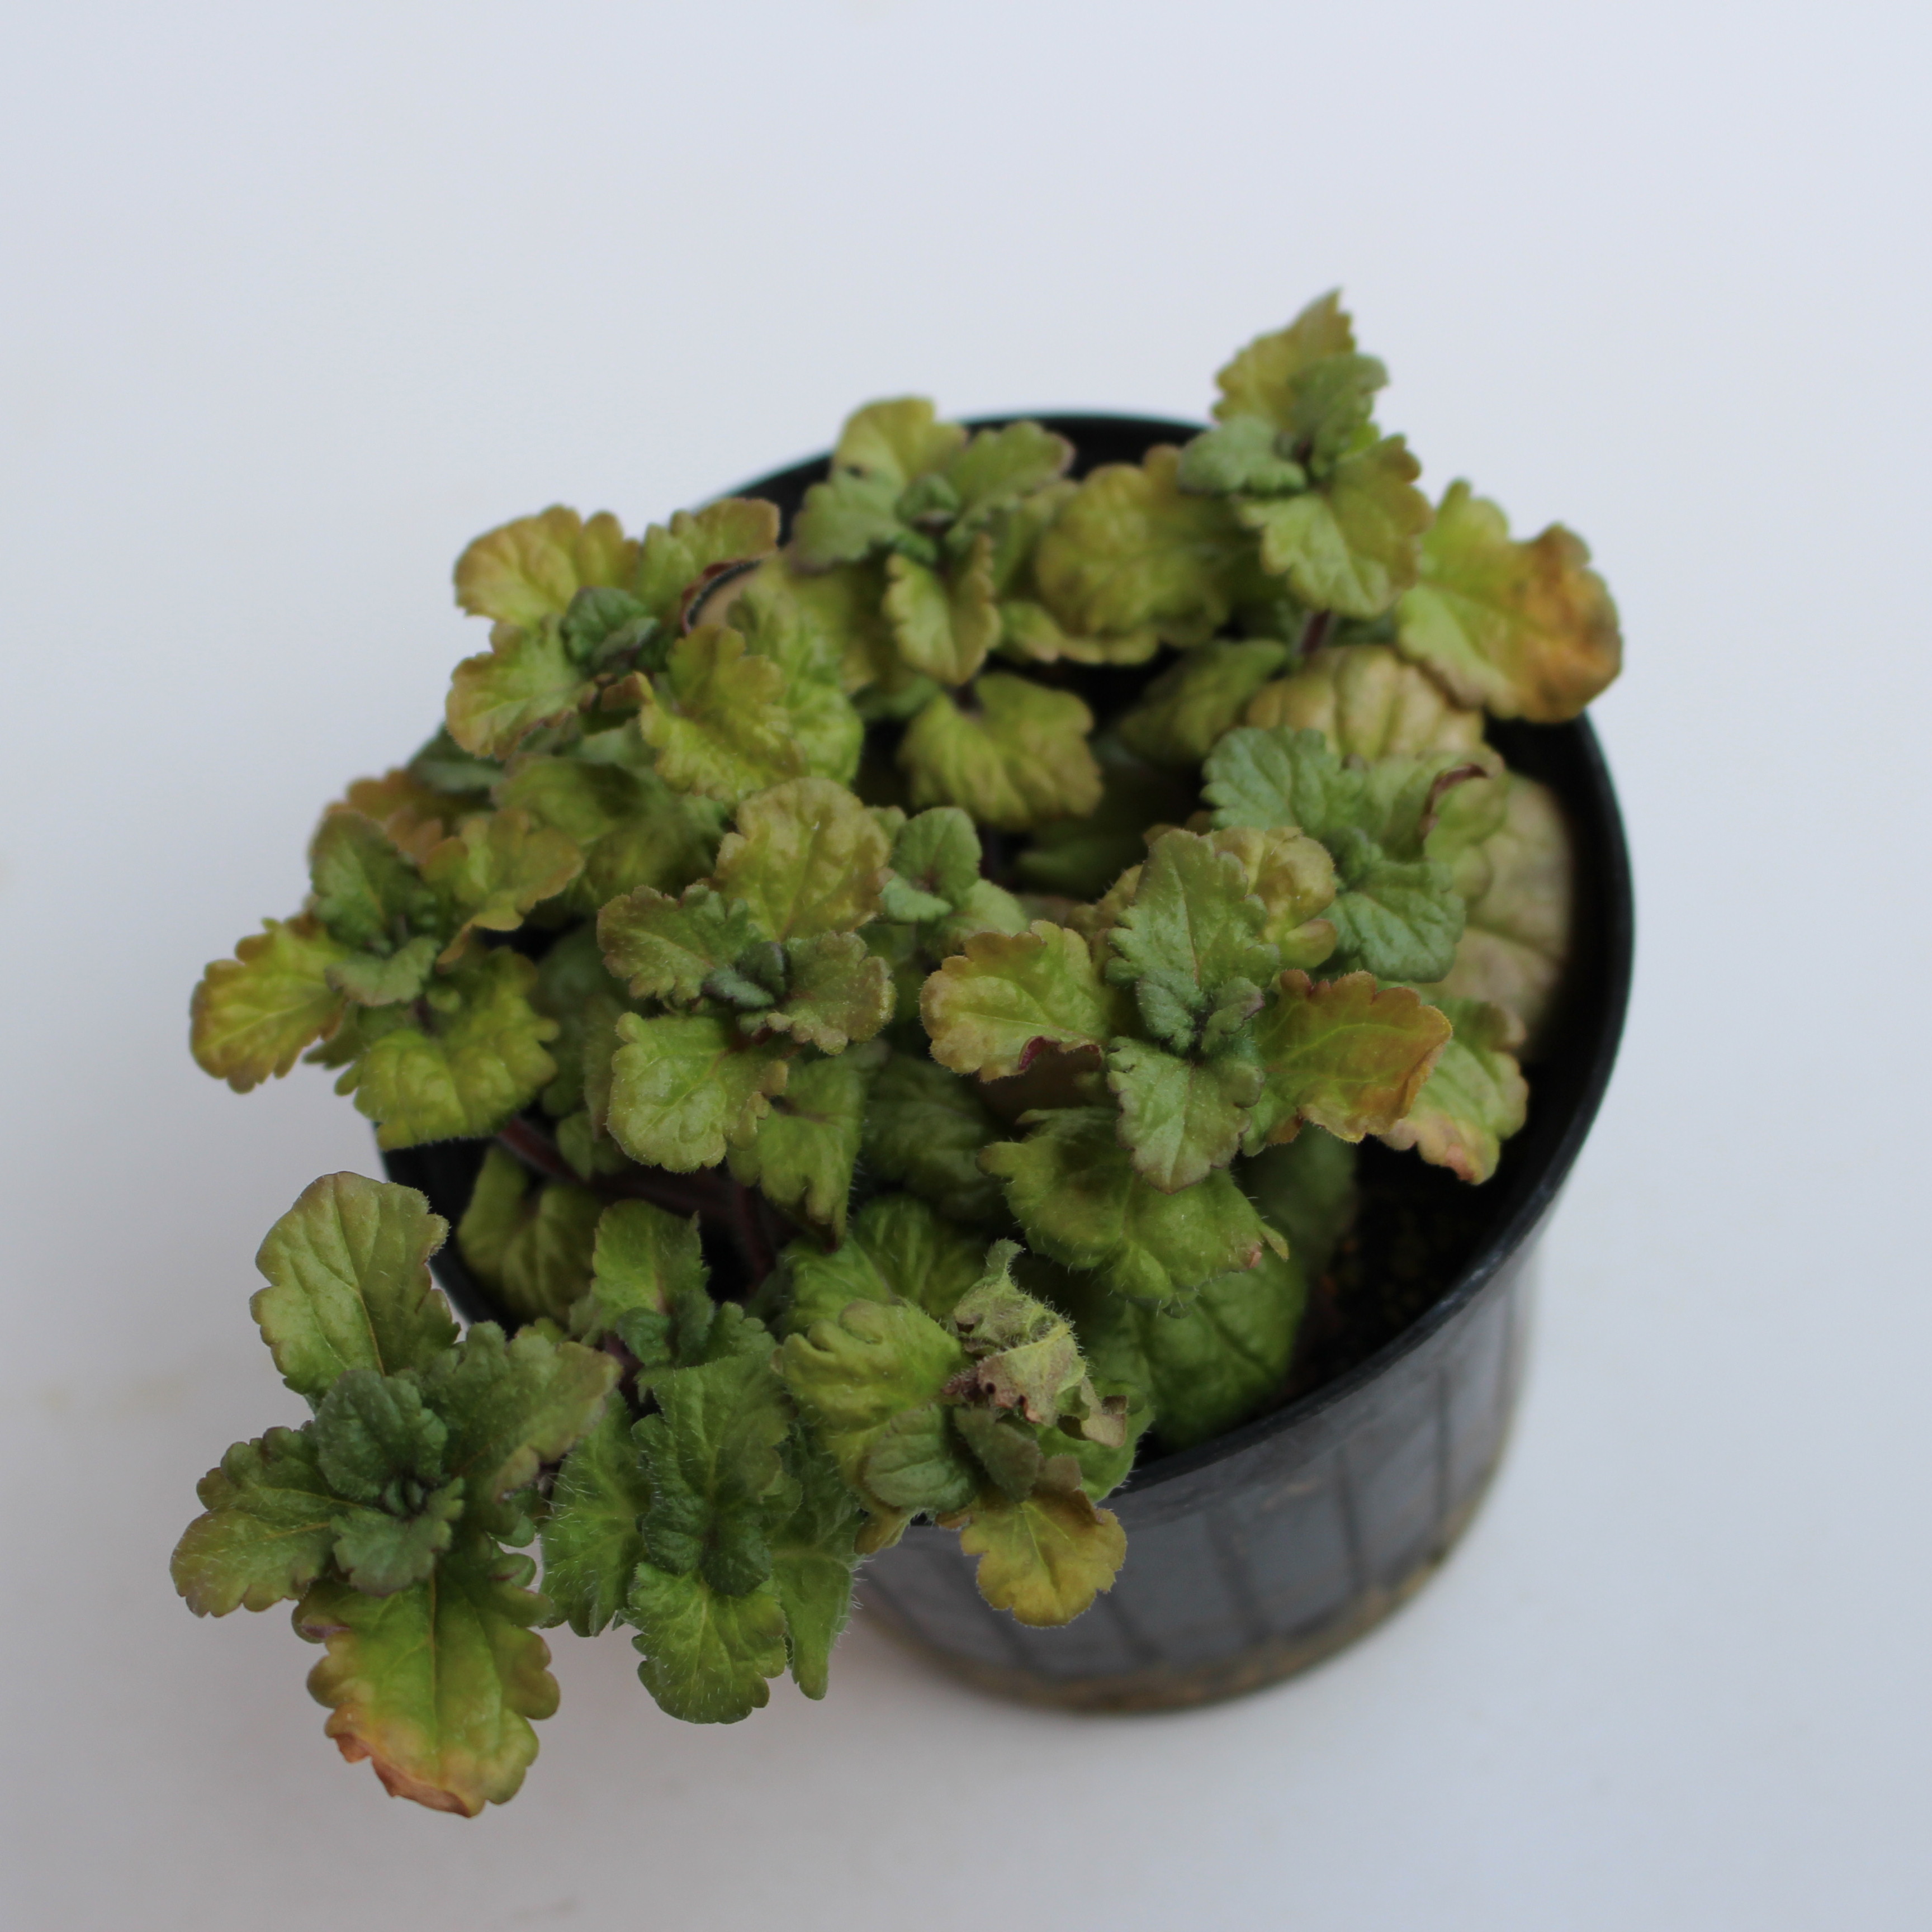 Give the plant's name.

Veronica persica
